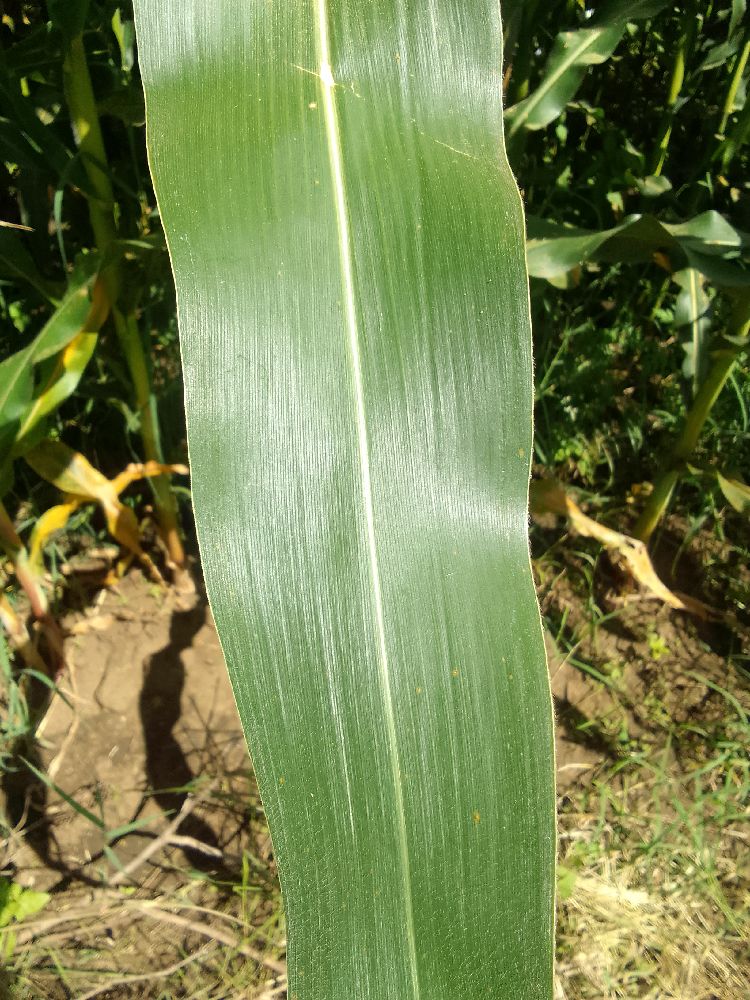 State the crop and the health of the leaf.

maize, healthy
